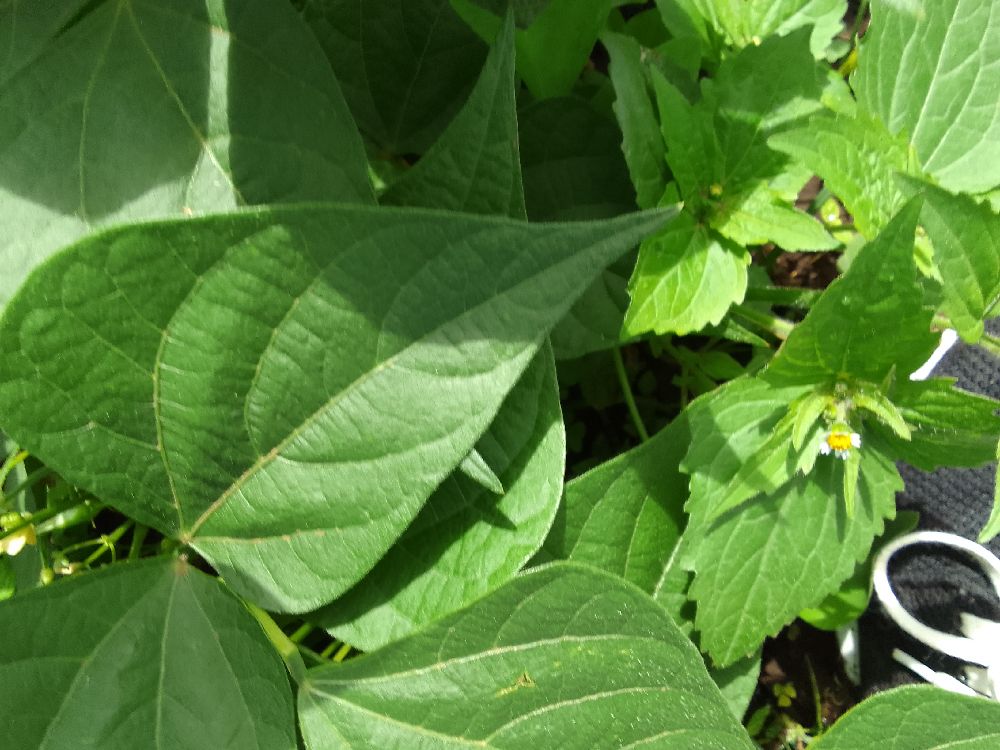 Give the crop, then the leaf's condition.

common bean, healthy
